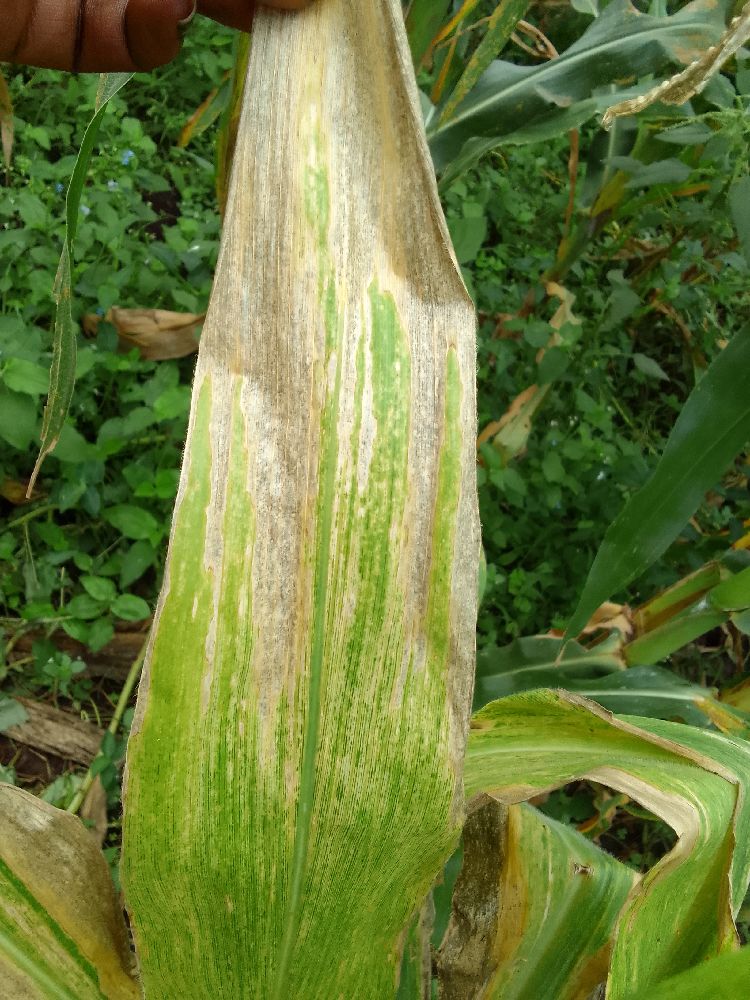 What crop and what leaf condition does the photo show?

maize, maize lethal necrosis
